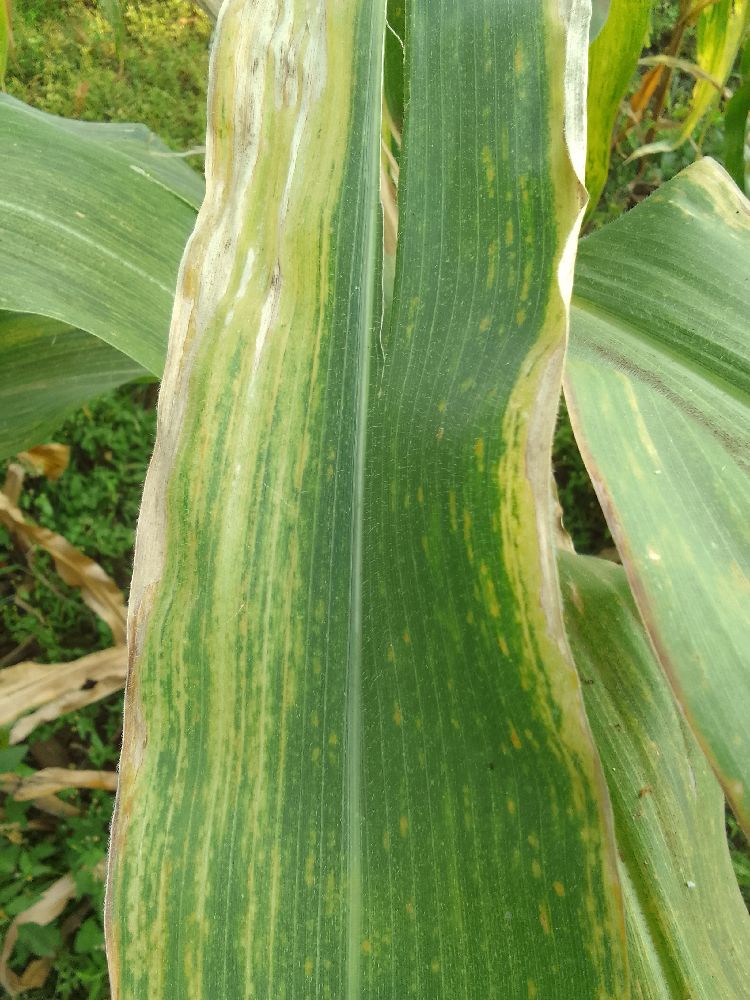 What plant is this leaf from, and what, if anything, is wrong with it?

maize, maize lethal necrosis
